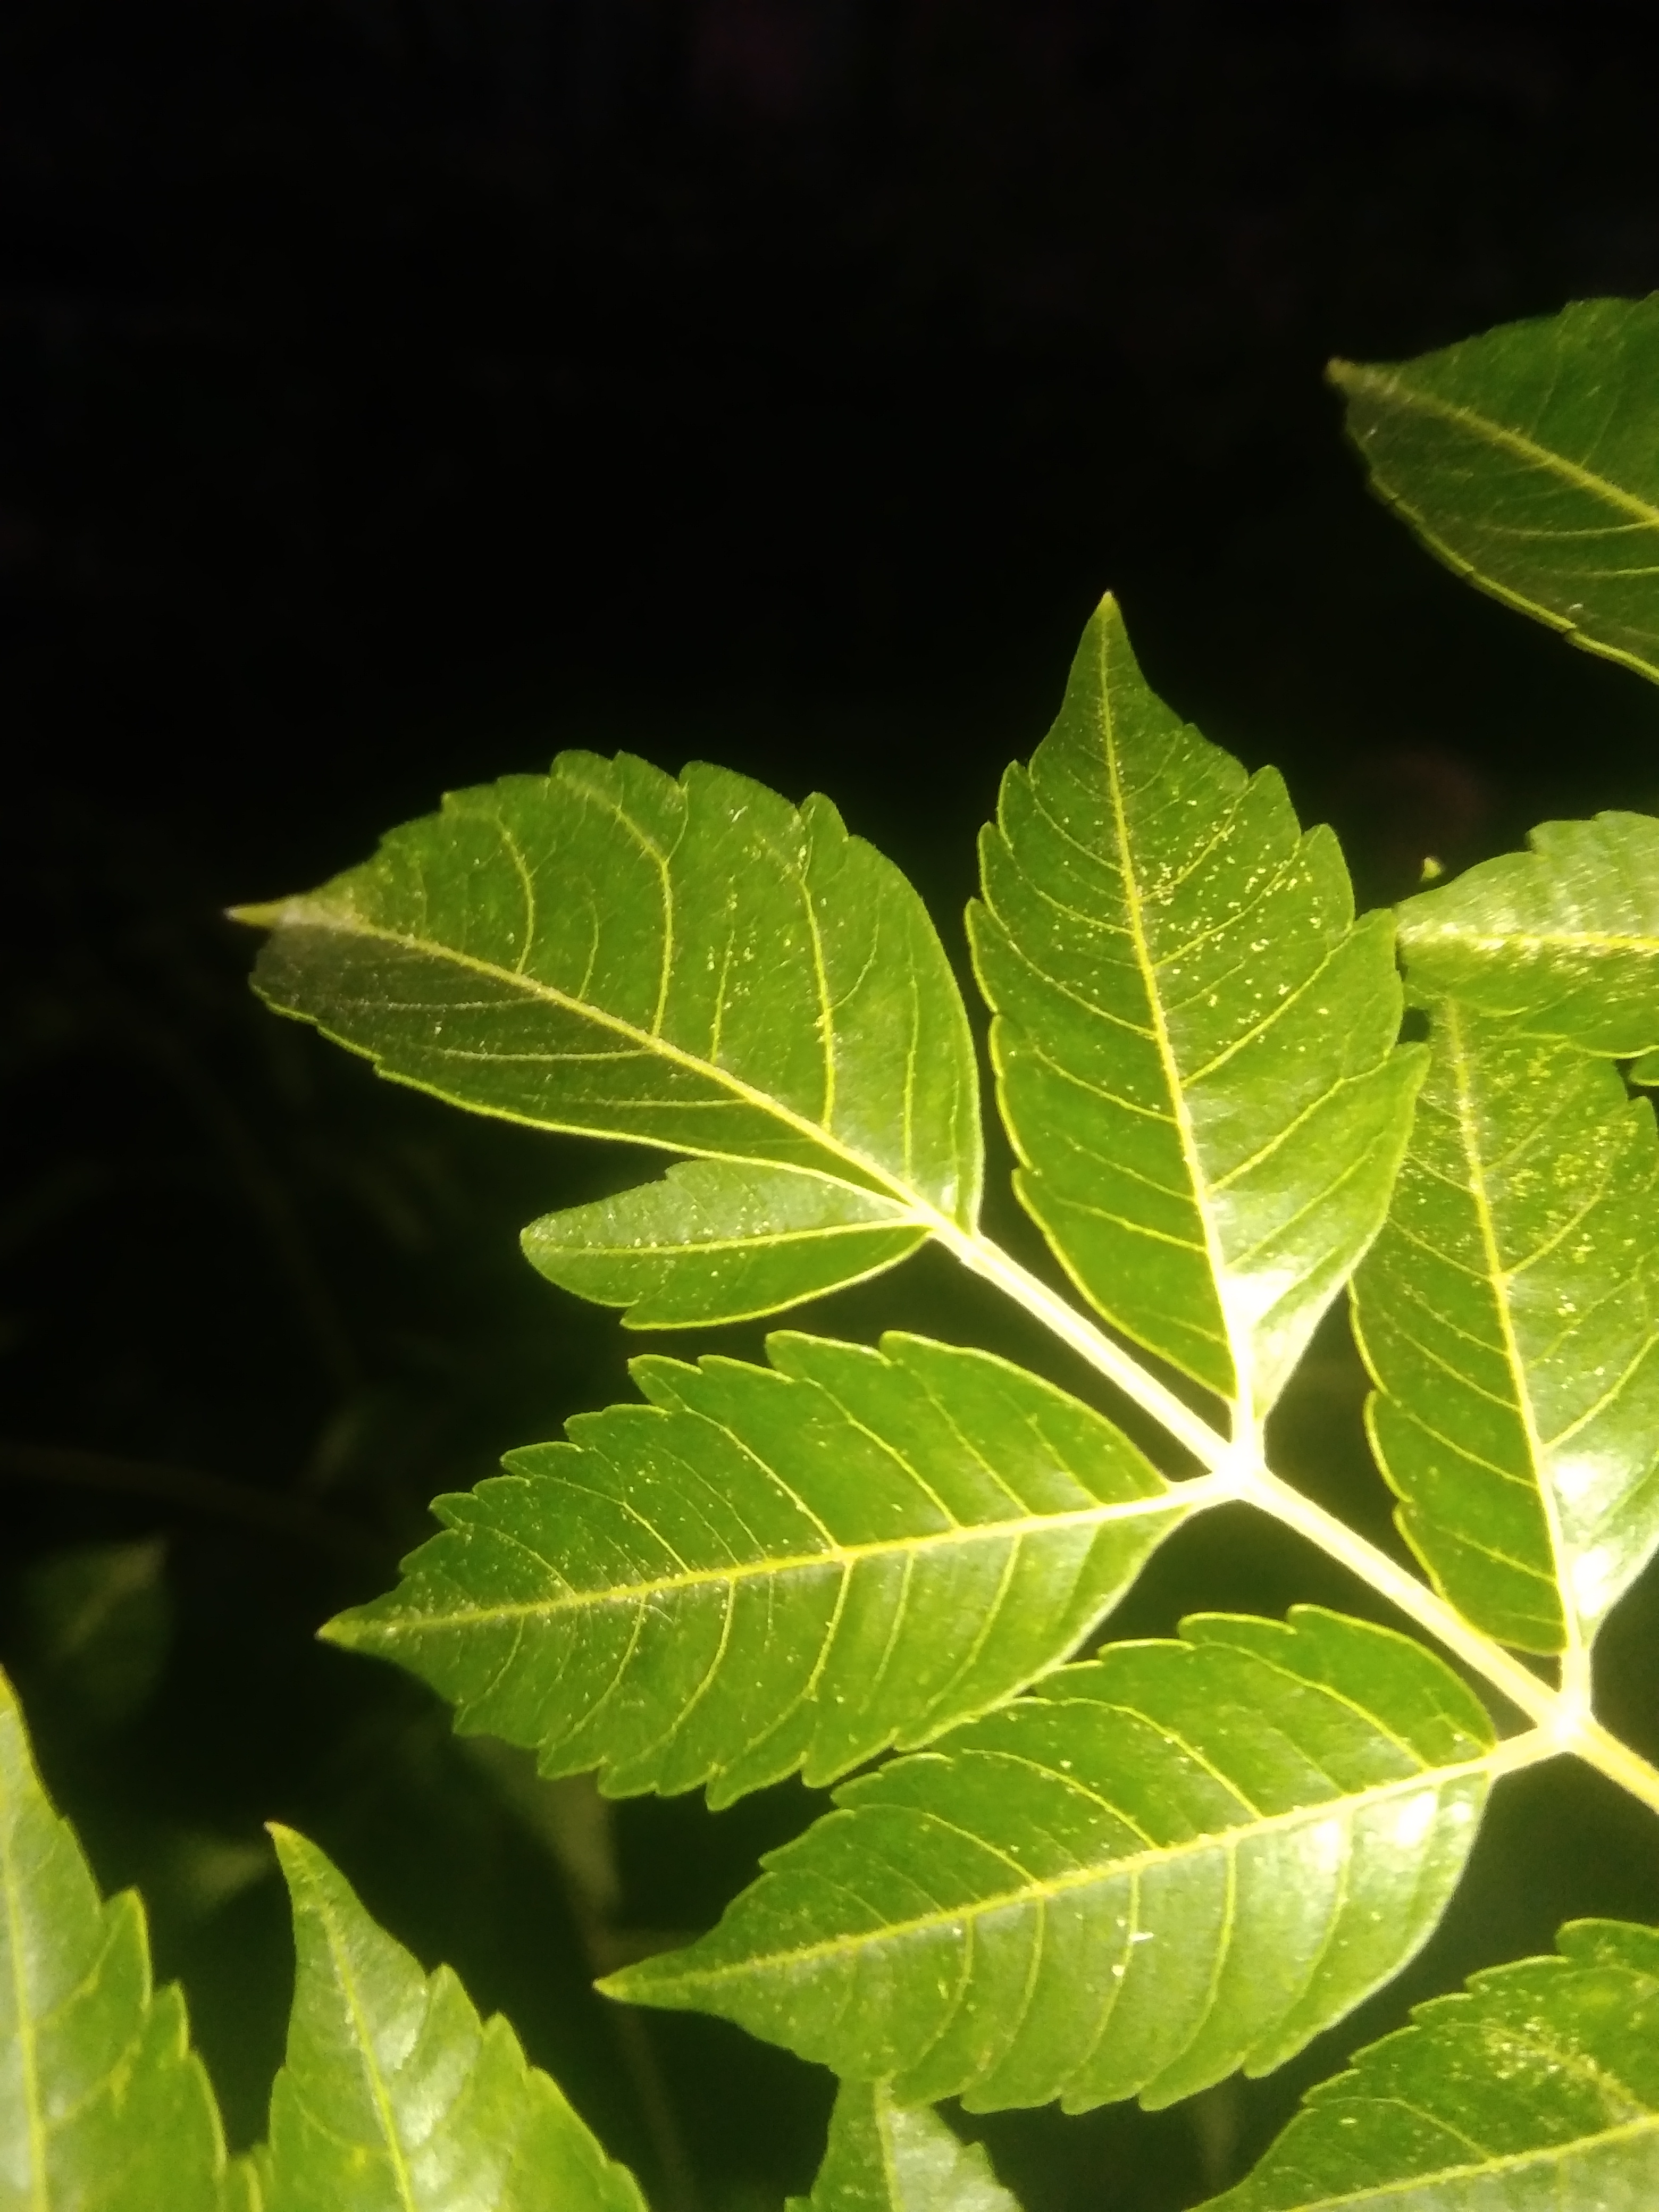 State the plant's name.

neem
